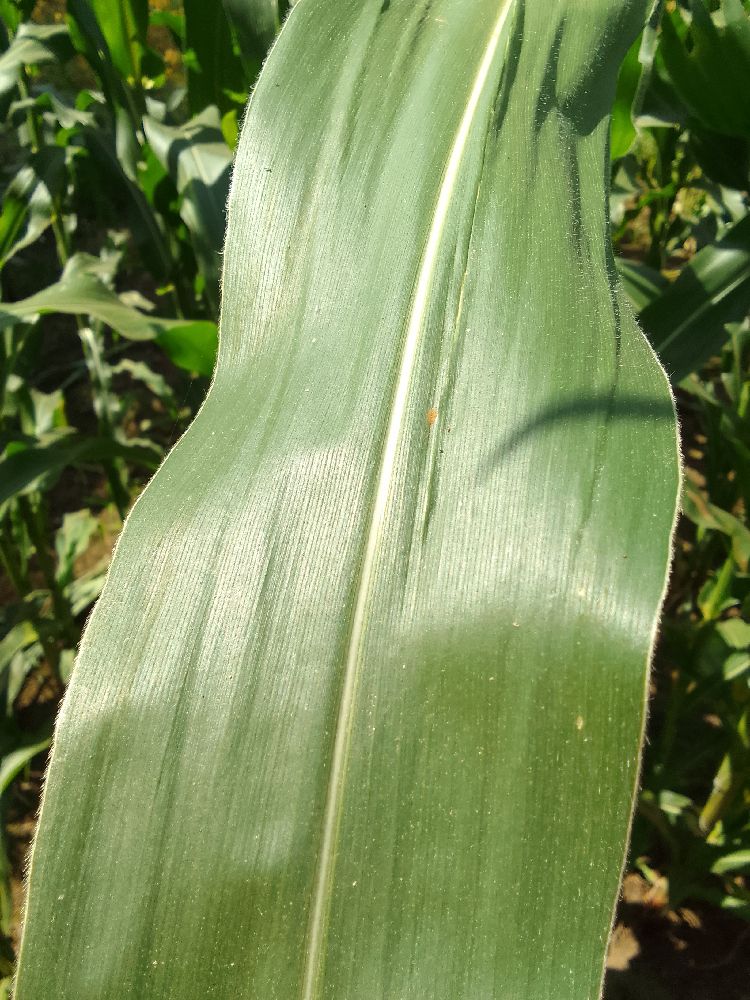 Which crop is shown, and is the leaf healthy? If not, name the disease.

maize, healthy
